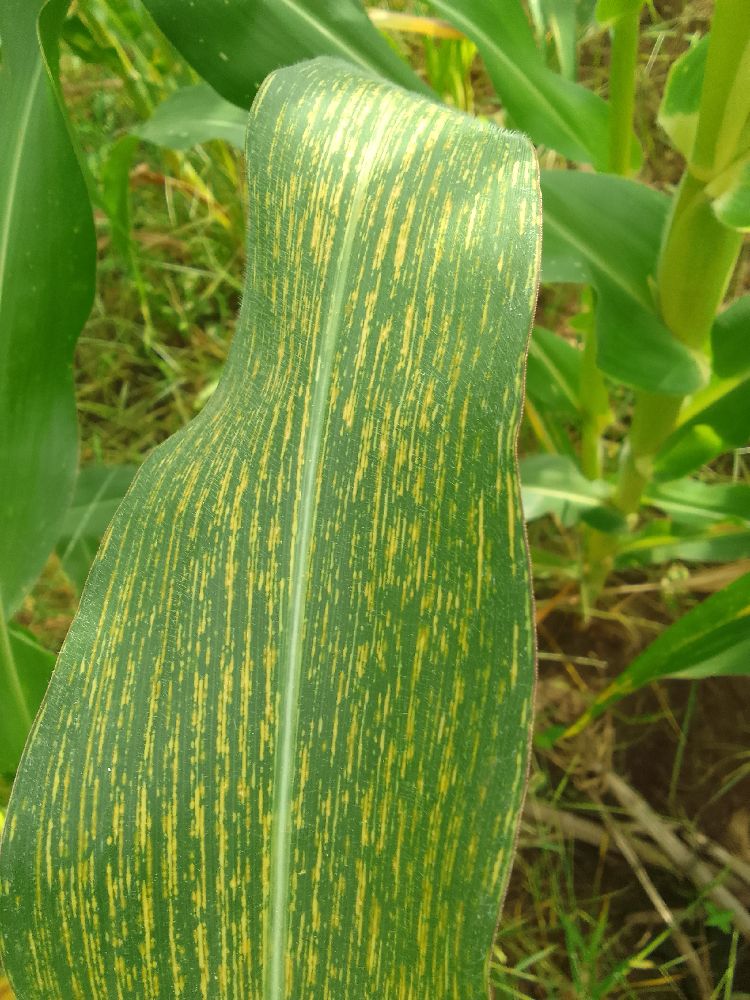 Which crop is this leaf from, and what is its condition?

maize, maize streak virus
